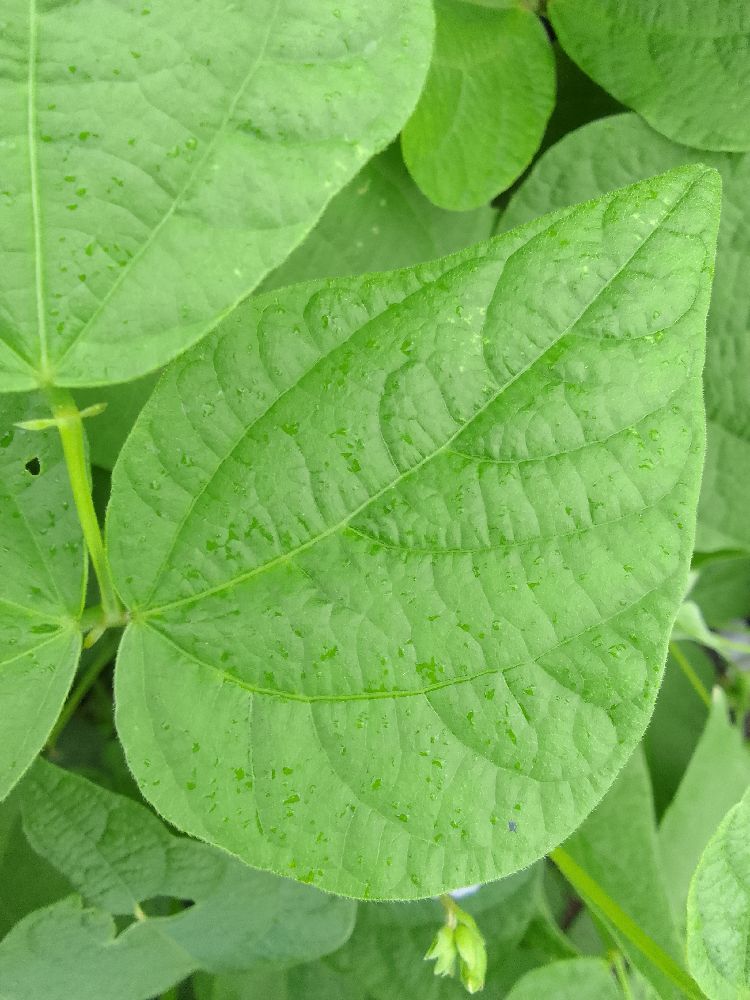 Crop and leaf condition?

common bean, healthy
